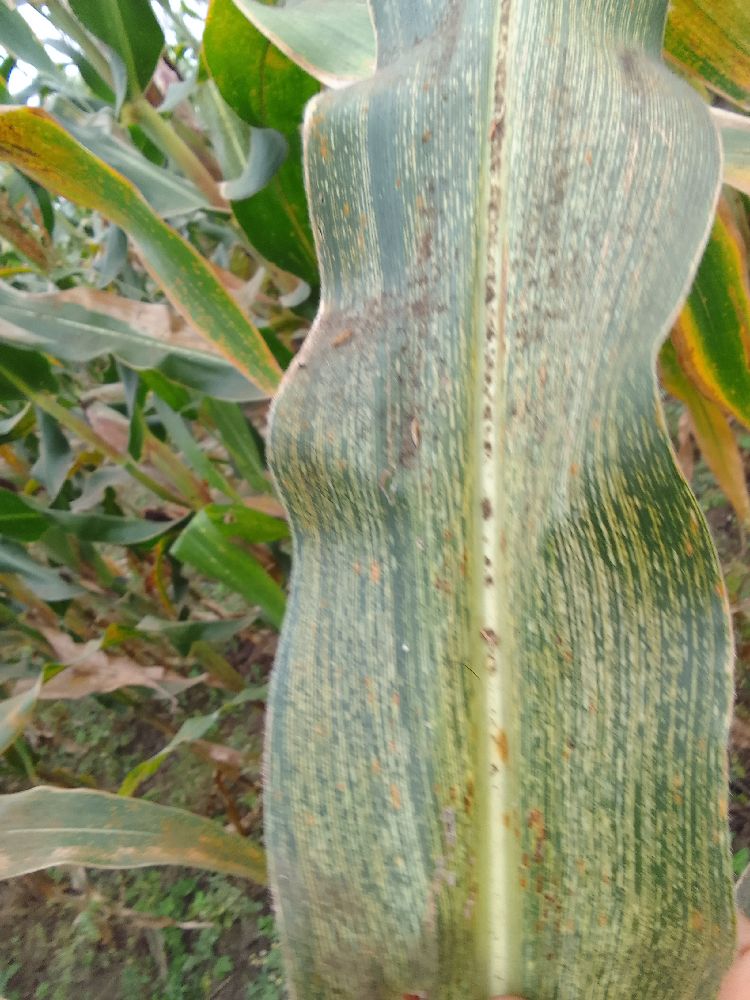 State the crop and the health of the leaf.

maize, maize streak virus
